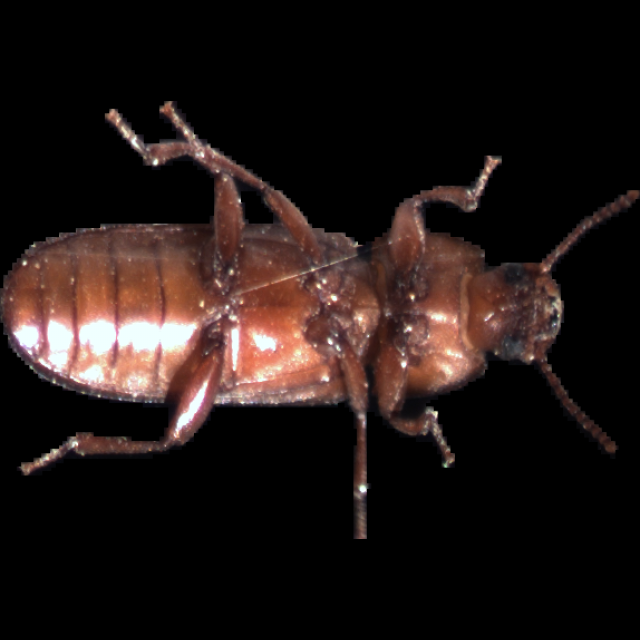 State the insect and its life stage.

mealworm beetle
